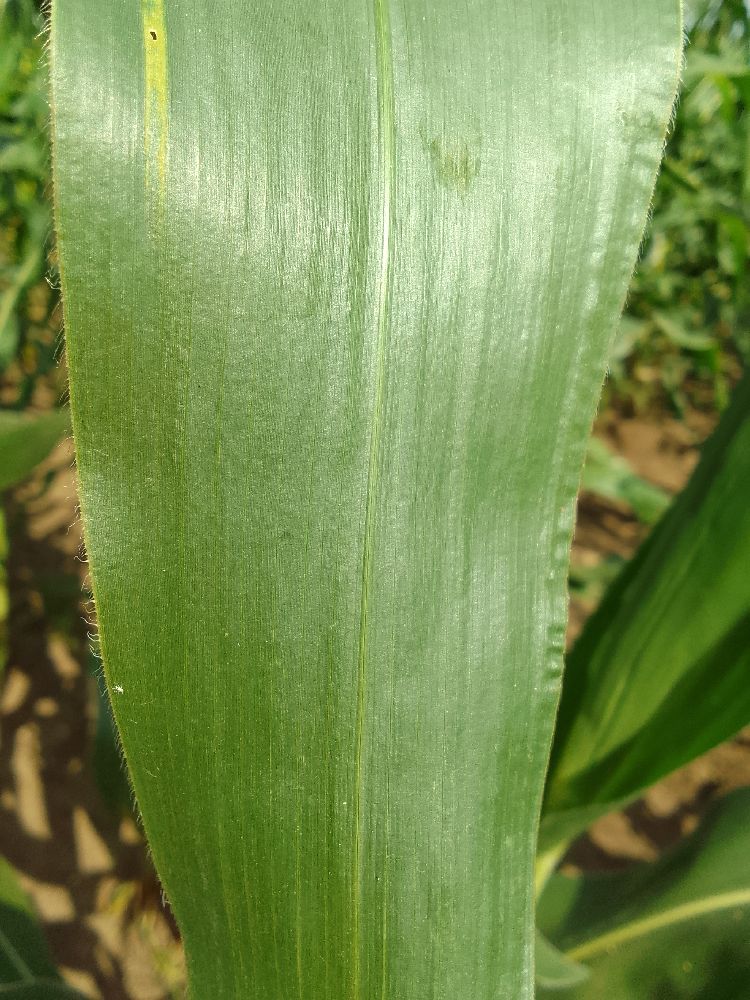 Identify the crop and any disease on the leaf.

maize, healthy
